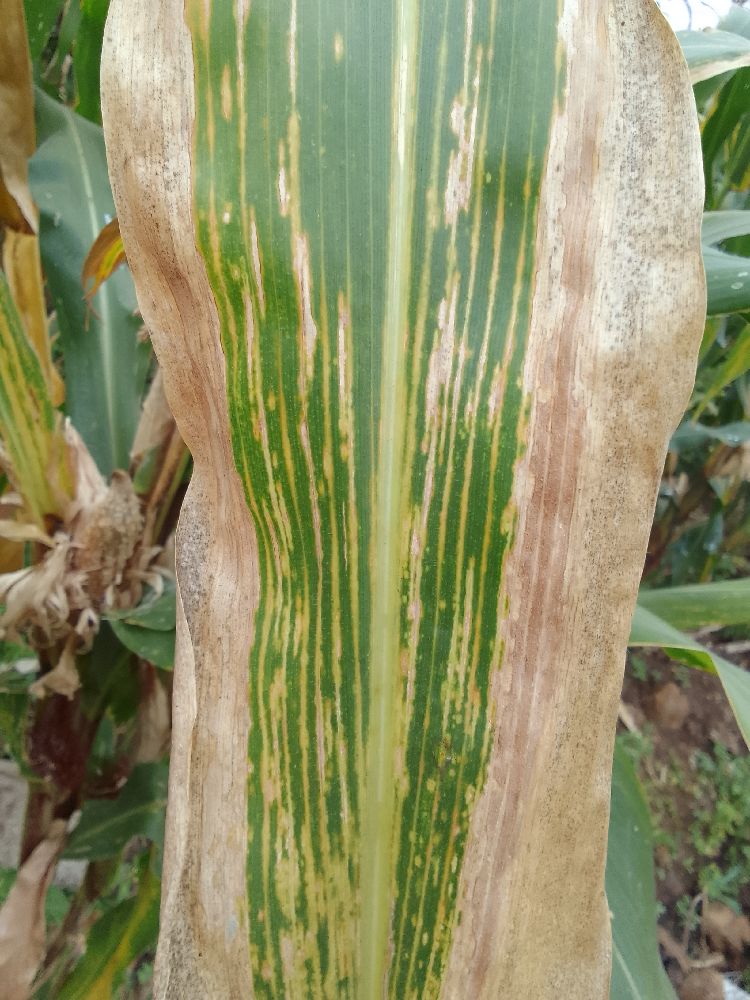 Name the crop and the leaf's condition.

maize, maize lethal necrosis
